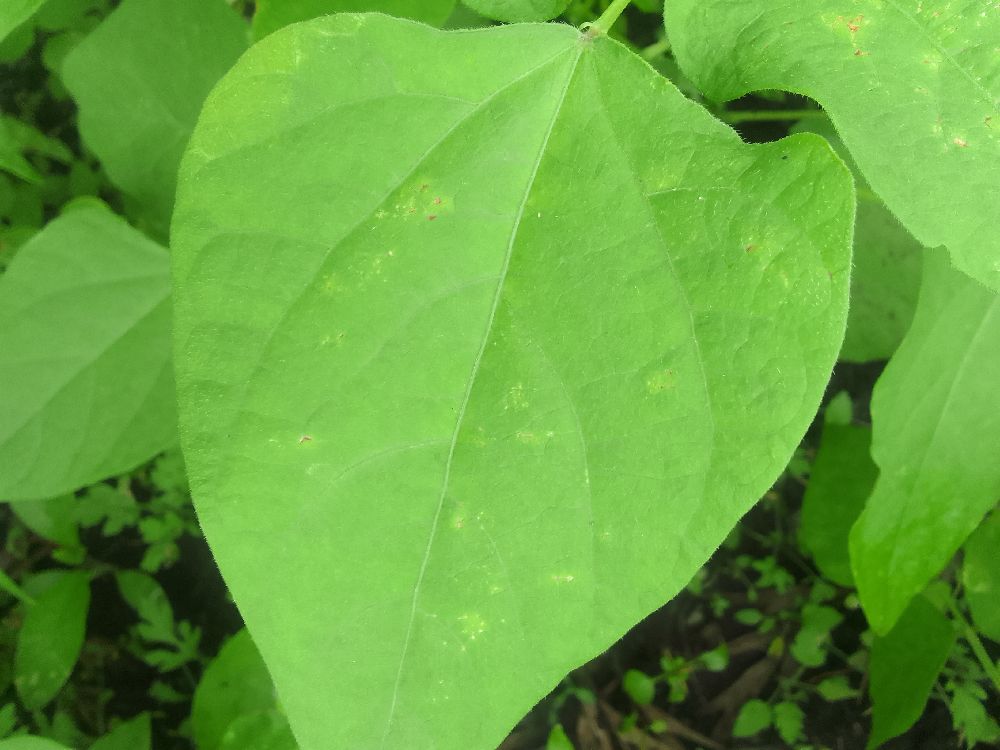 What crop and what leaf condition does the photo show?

common bean, healthy
